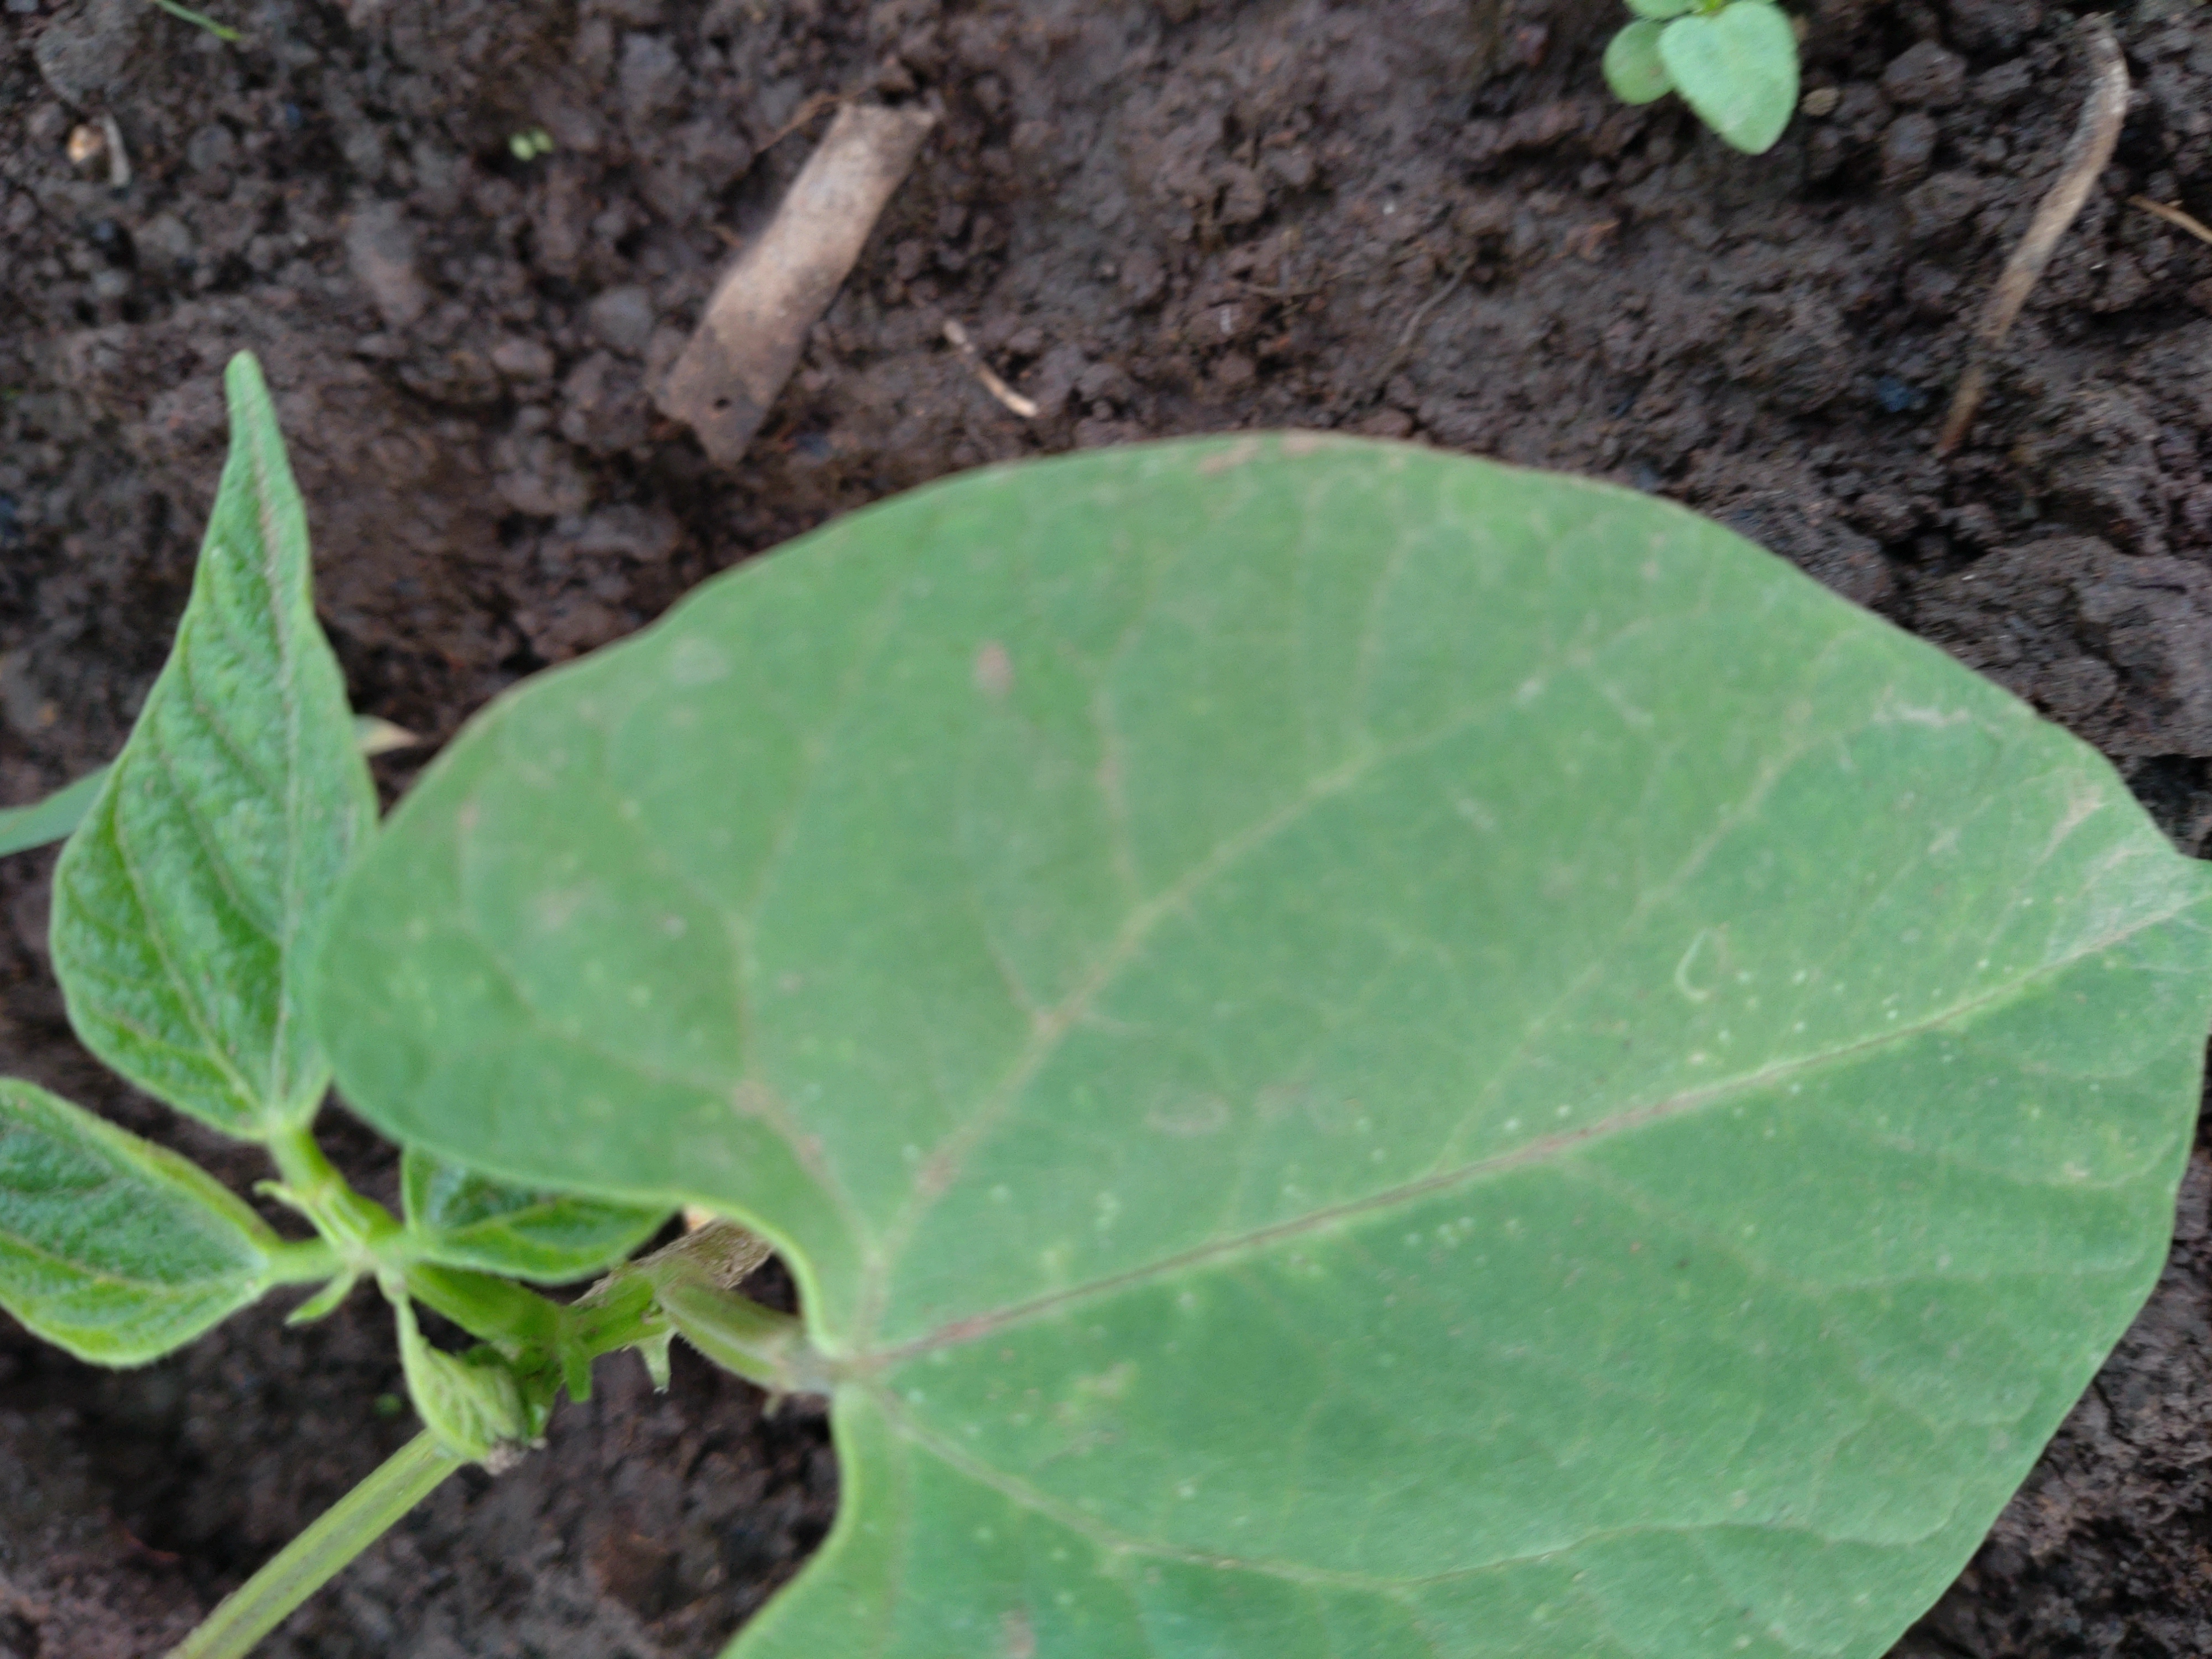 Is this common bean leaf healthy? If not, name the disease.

healthy
